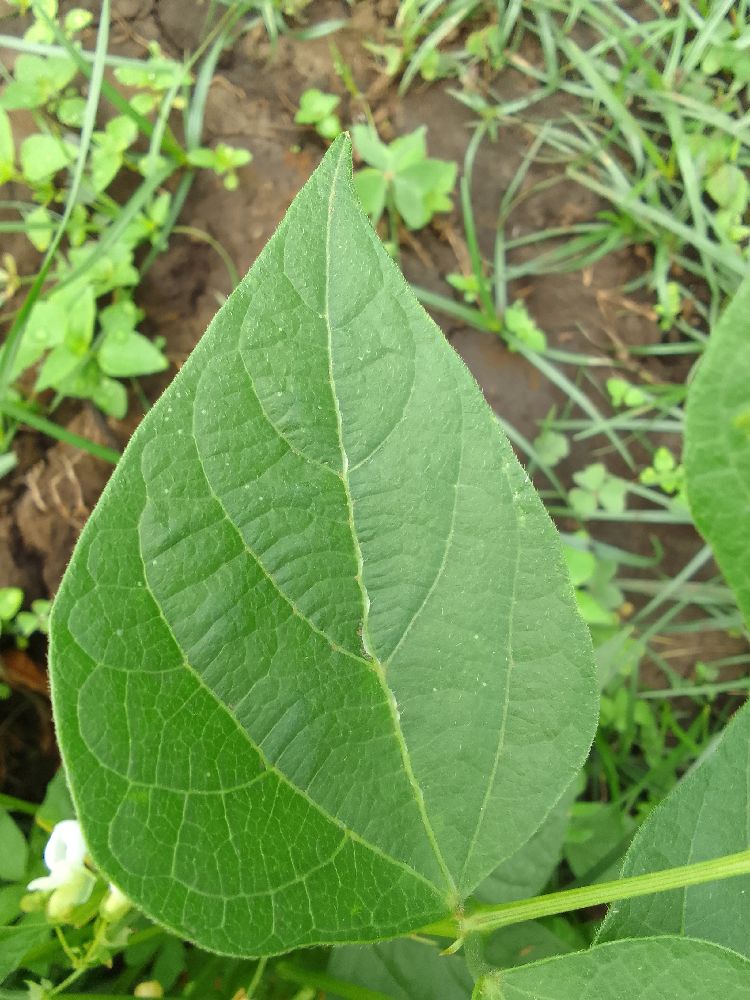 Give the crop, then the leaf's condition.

common bean, healthy
